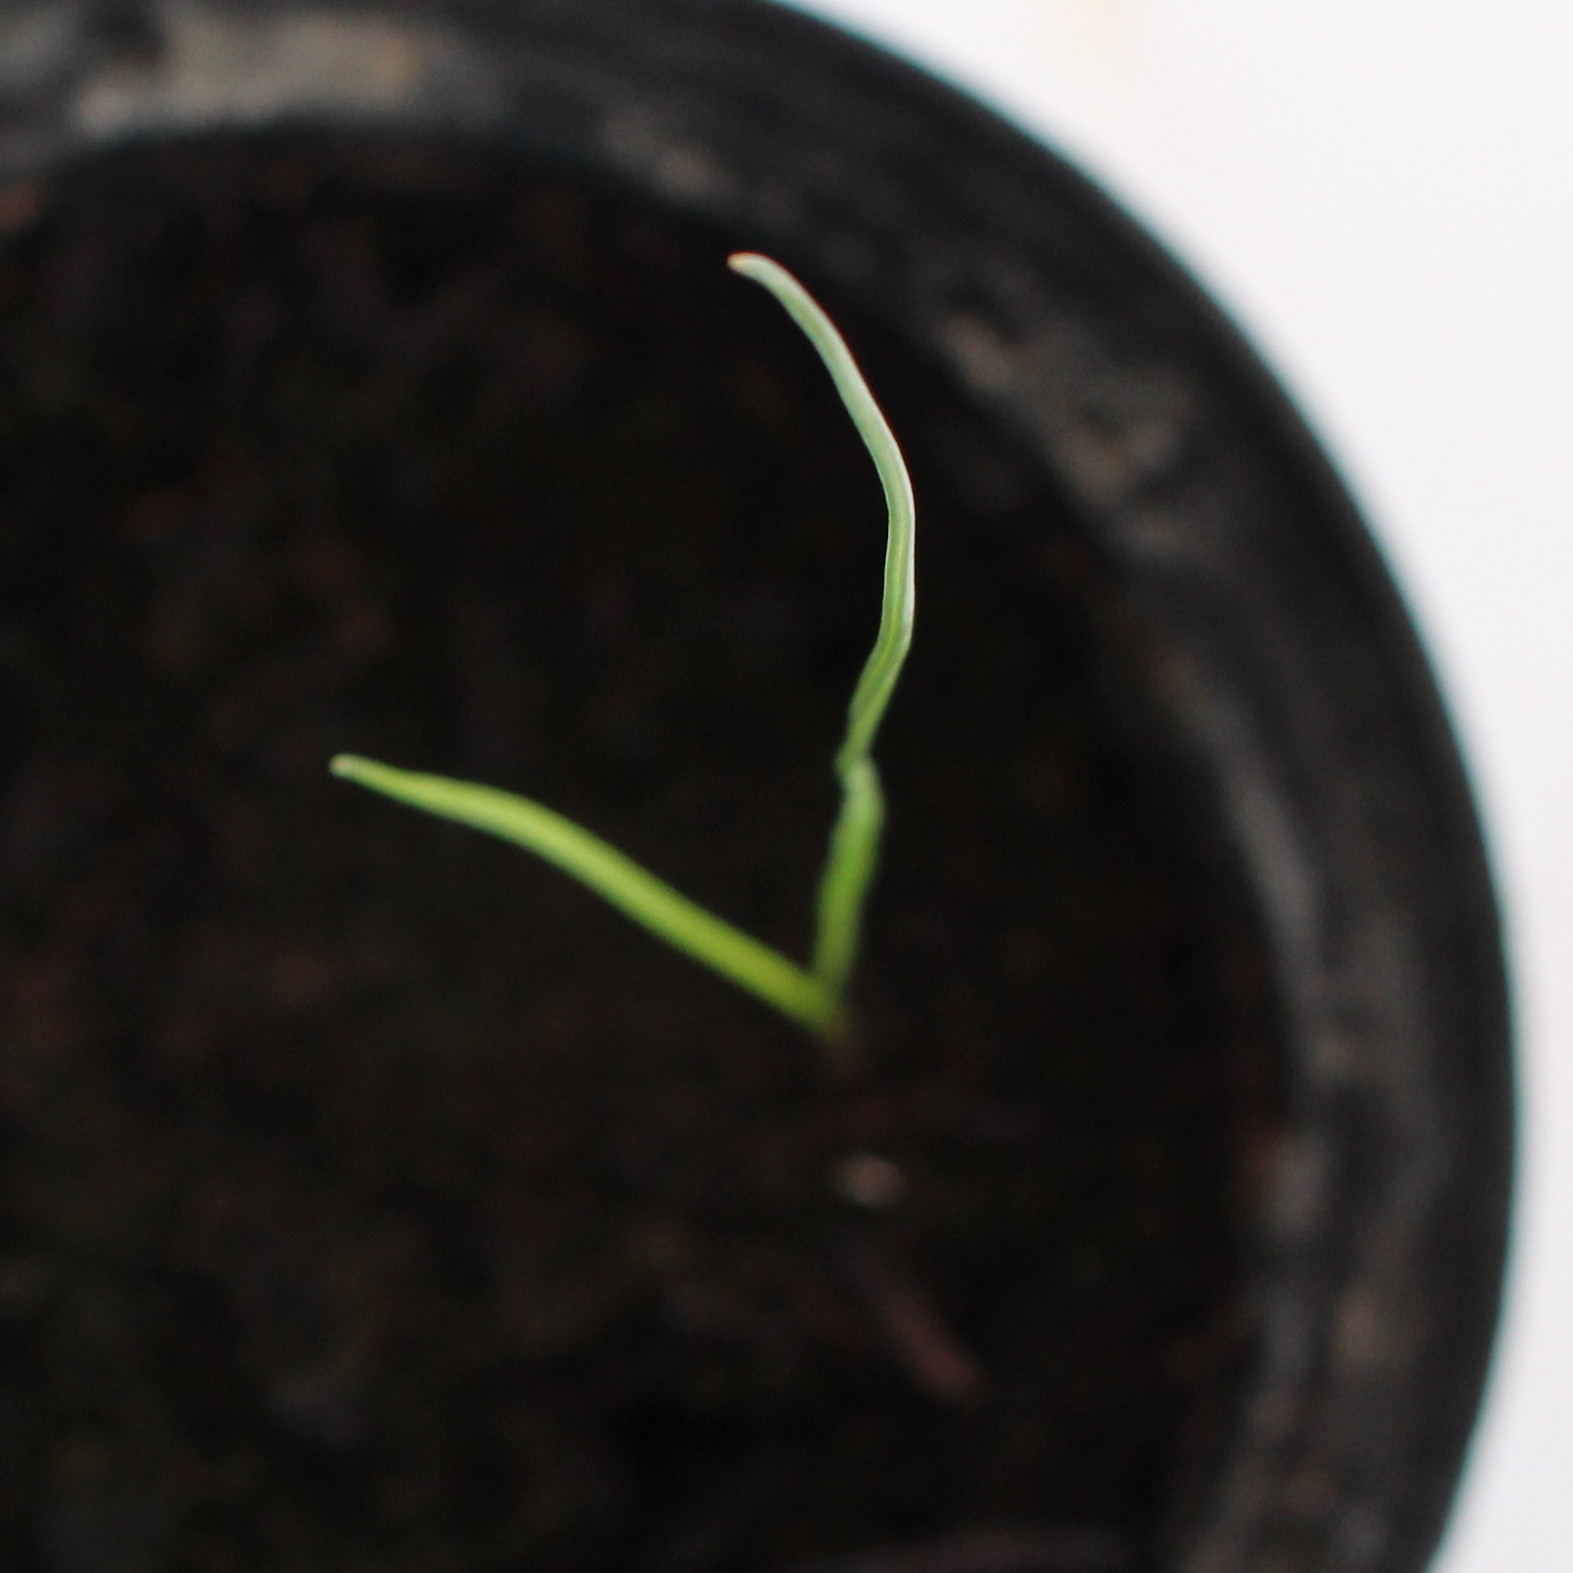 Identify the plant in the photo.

Lolium multiflorum
